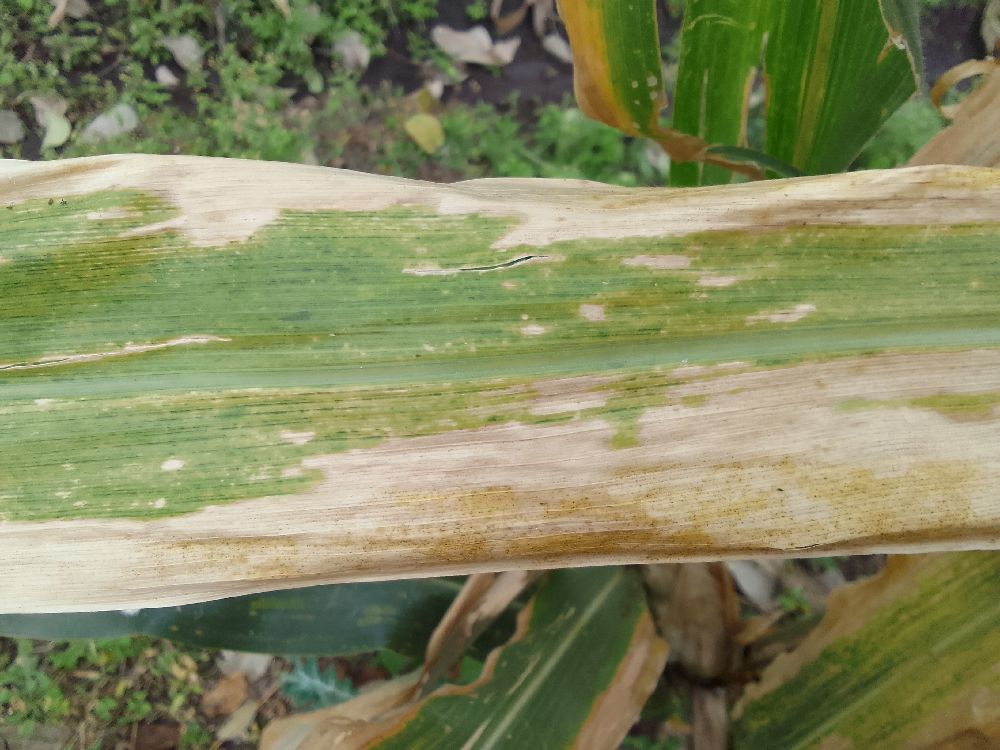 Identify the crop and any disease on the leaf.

maize, maize lethal necrosis
